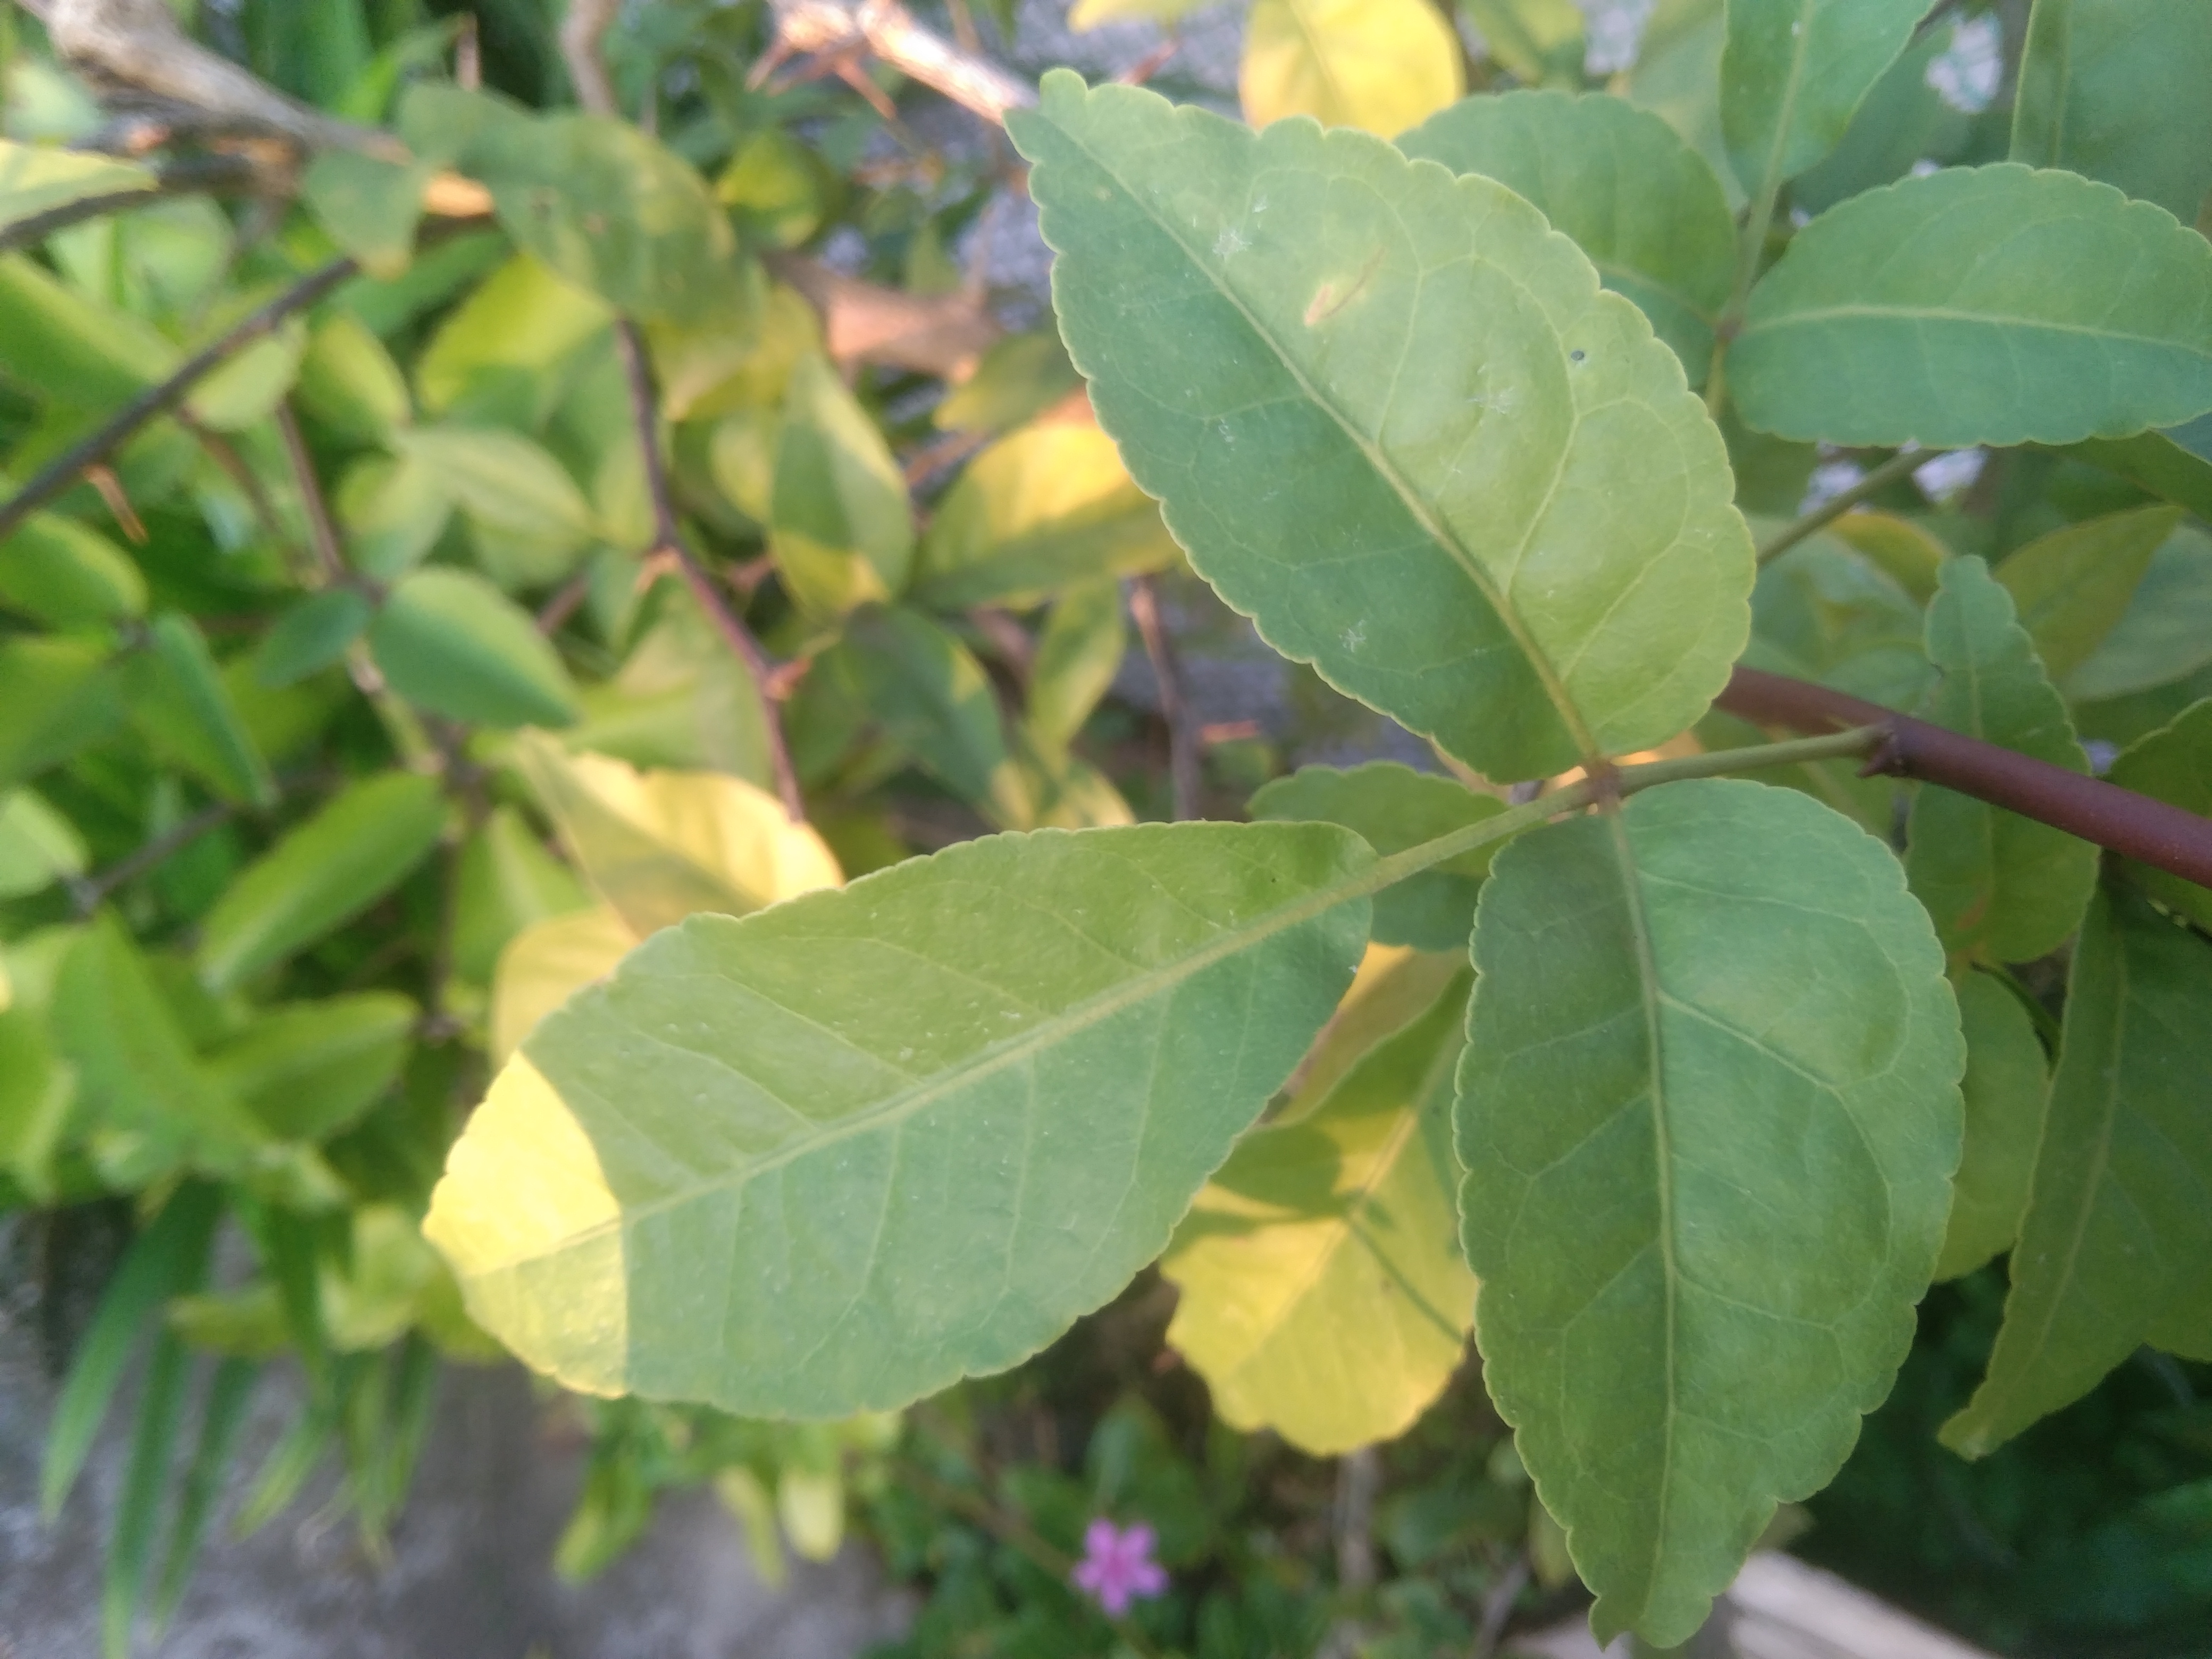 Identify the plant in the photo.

wood apple
